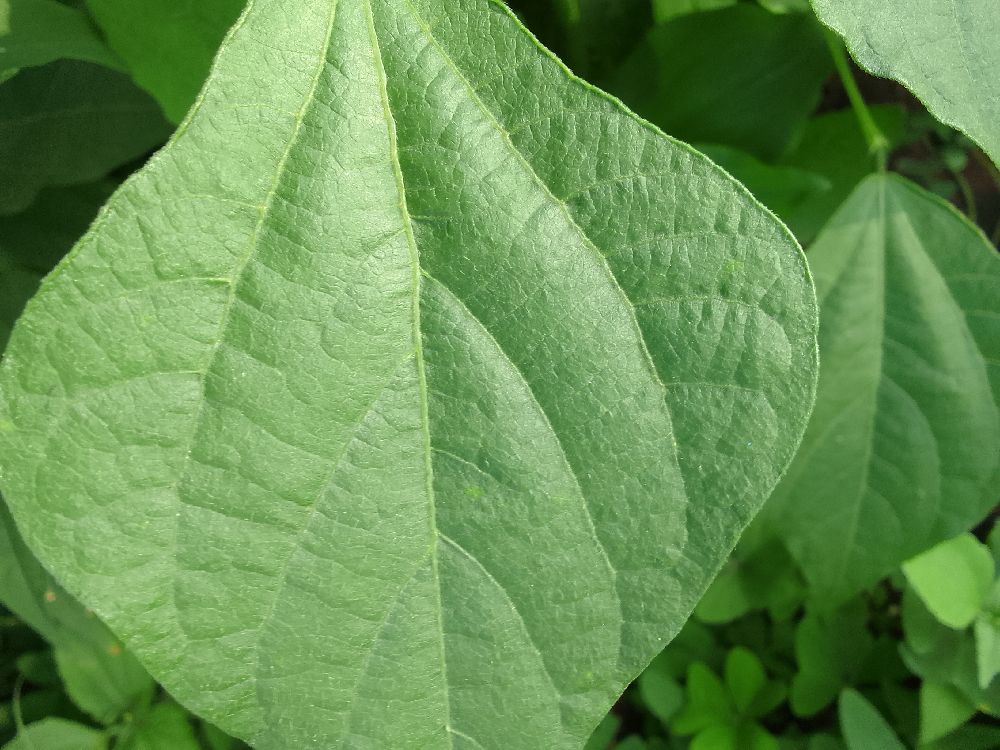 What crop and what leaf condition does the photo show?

common bean, healthy
